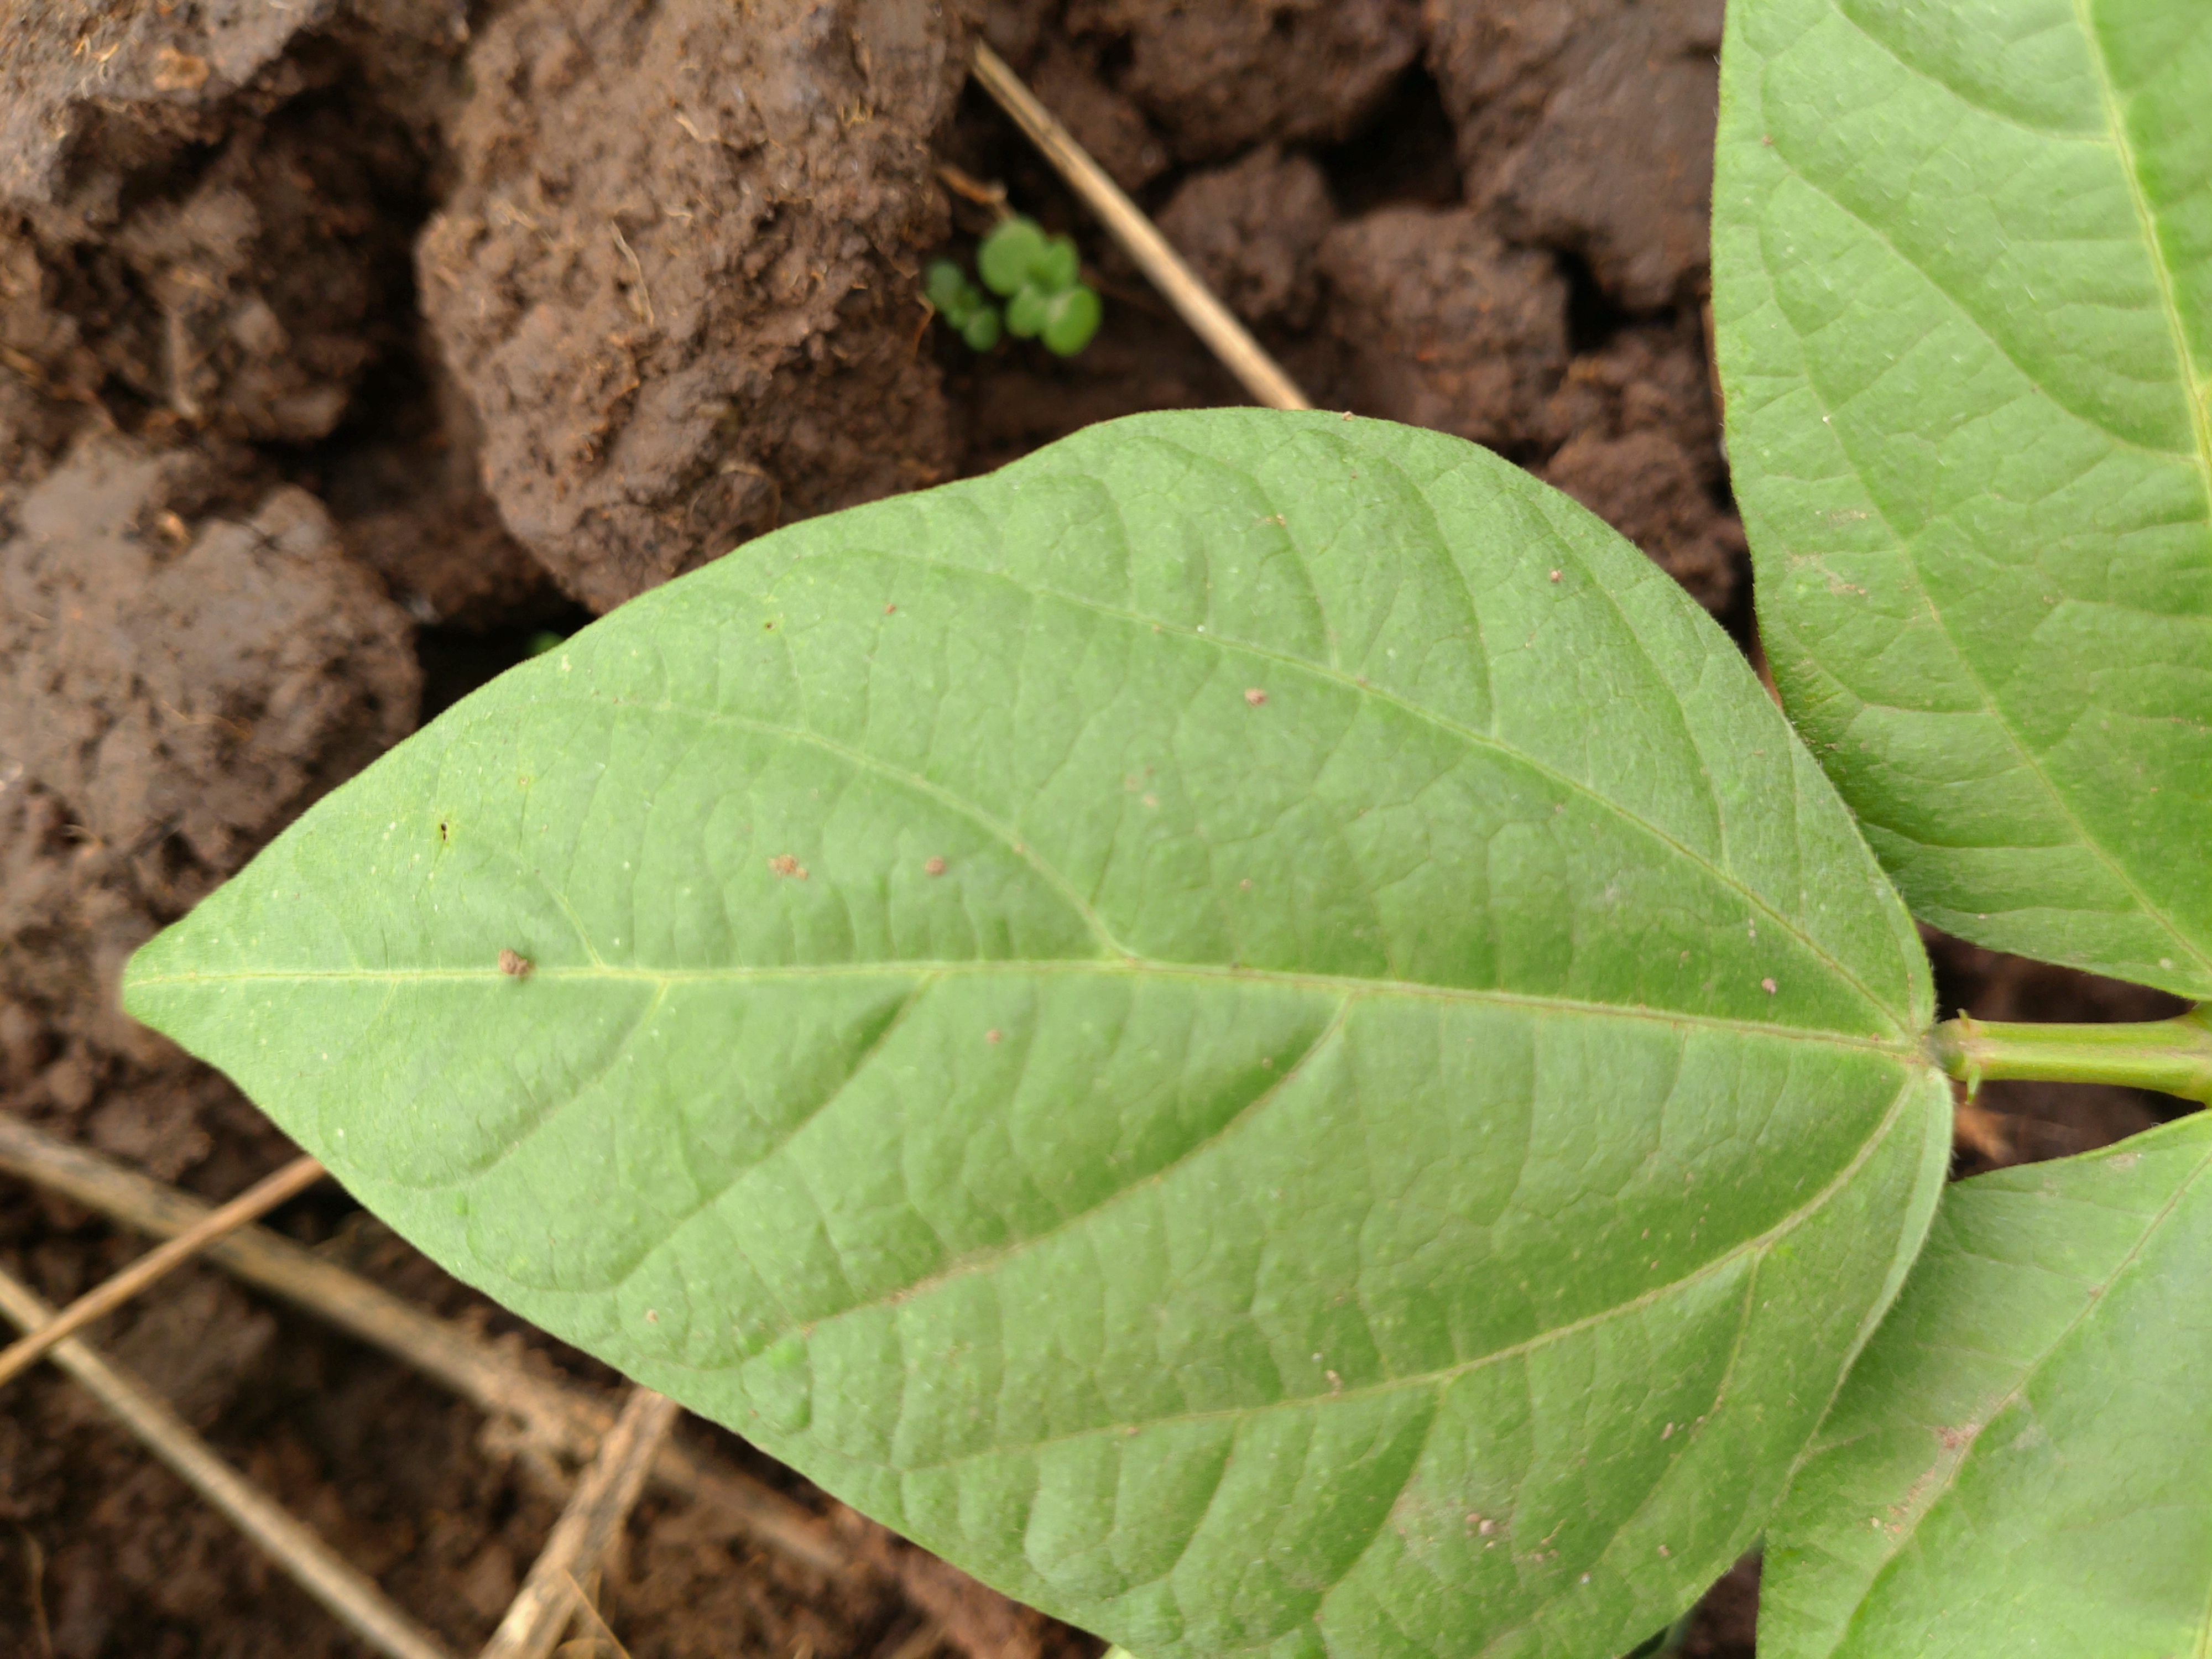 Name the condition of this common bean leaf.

healthy
